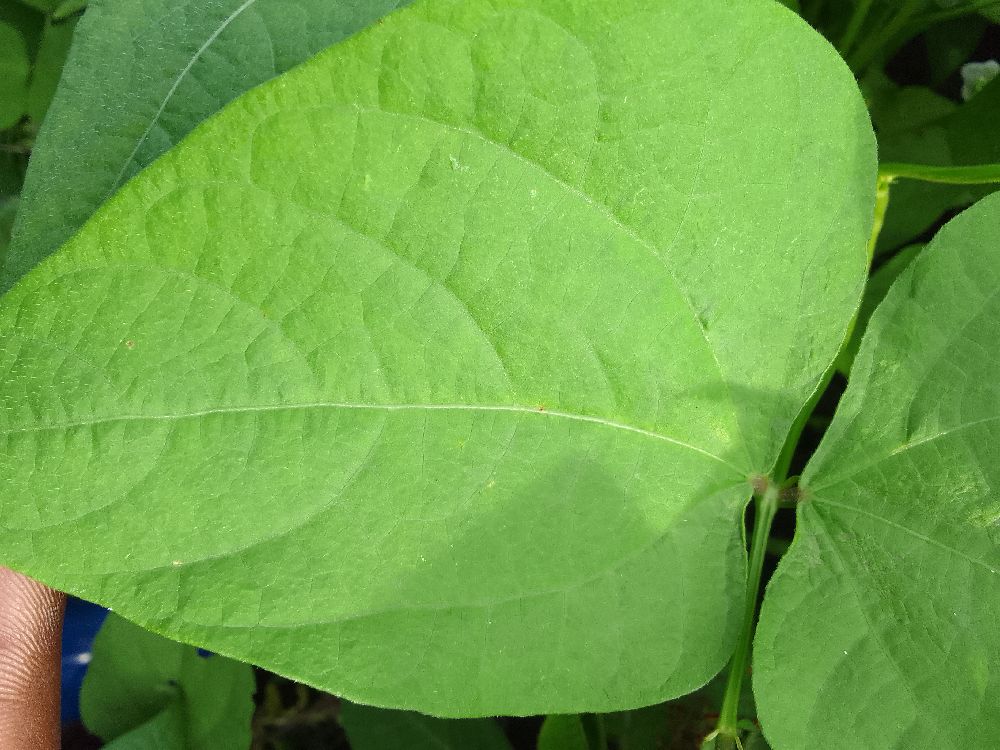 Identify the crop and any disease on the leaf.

common bean, healthy
